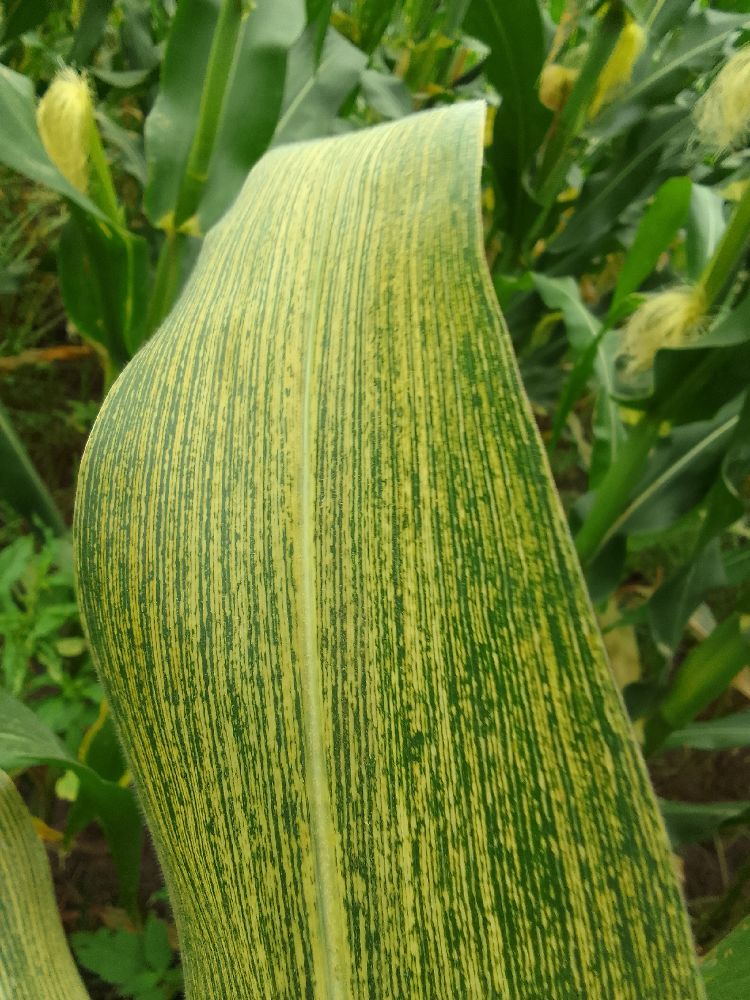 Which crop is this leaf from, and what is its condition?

maize, maize streak virus
